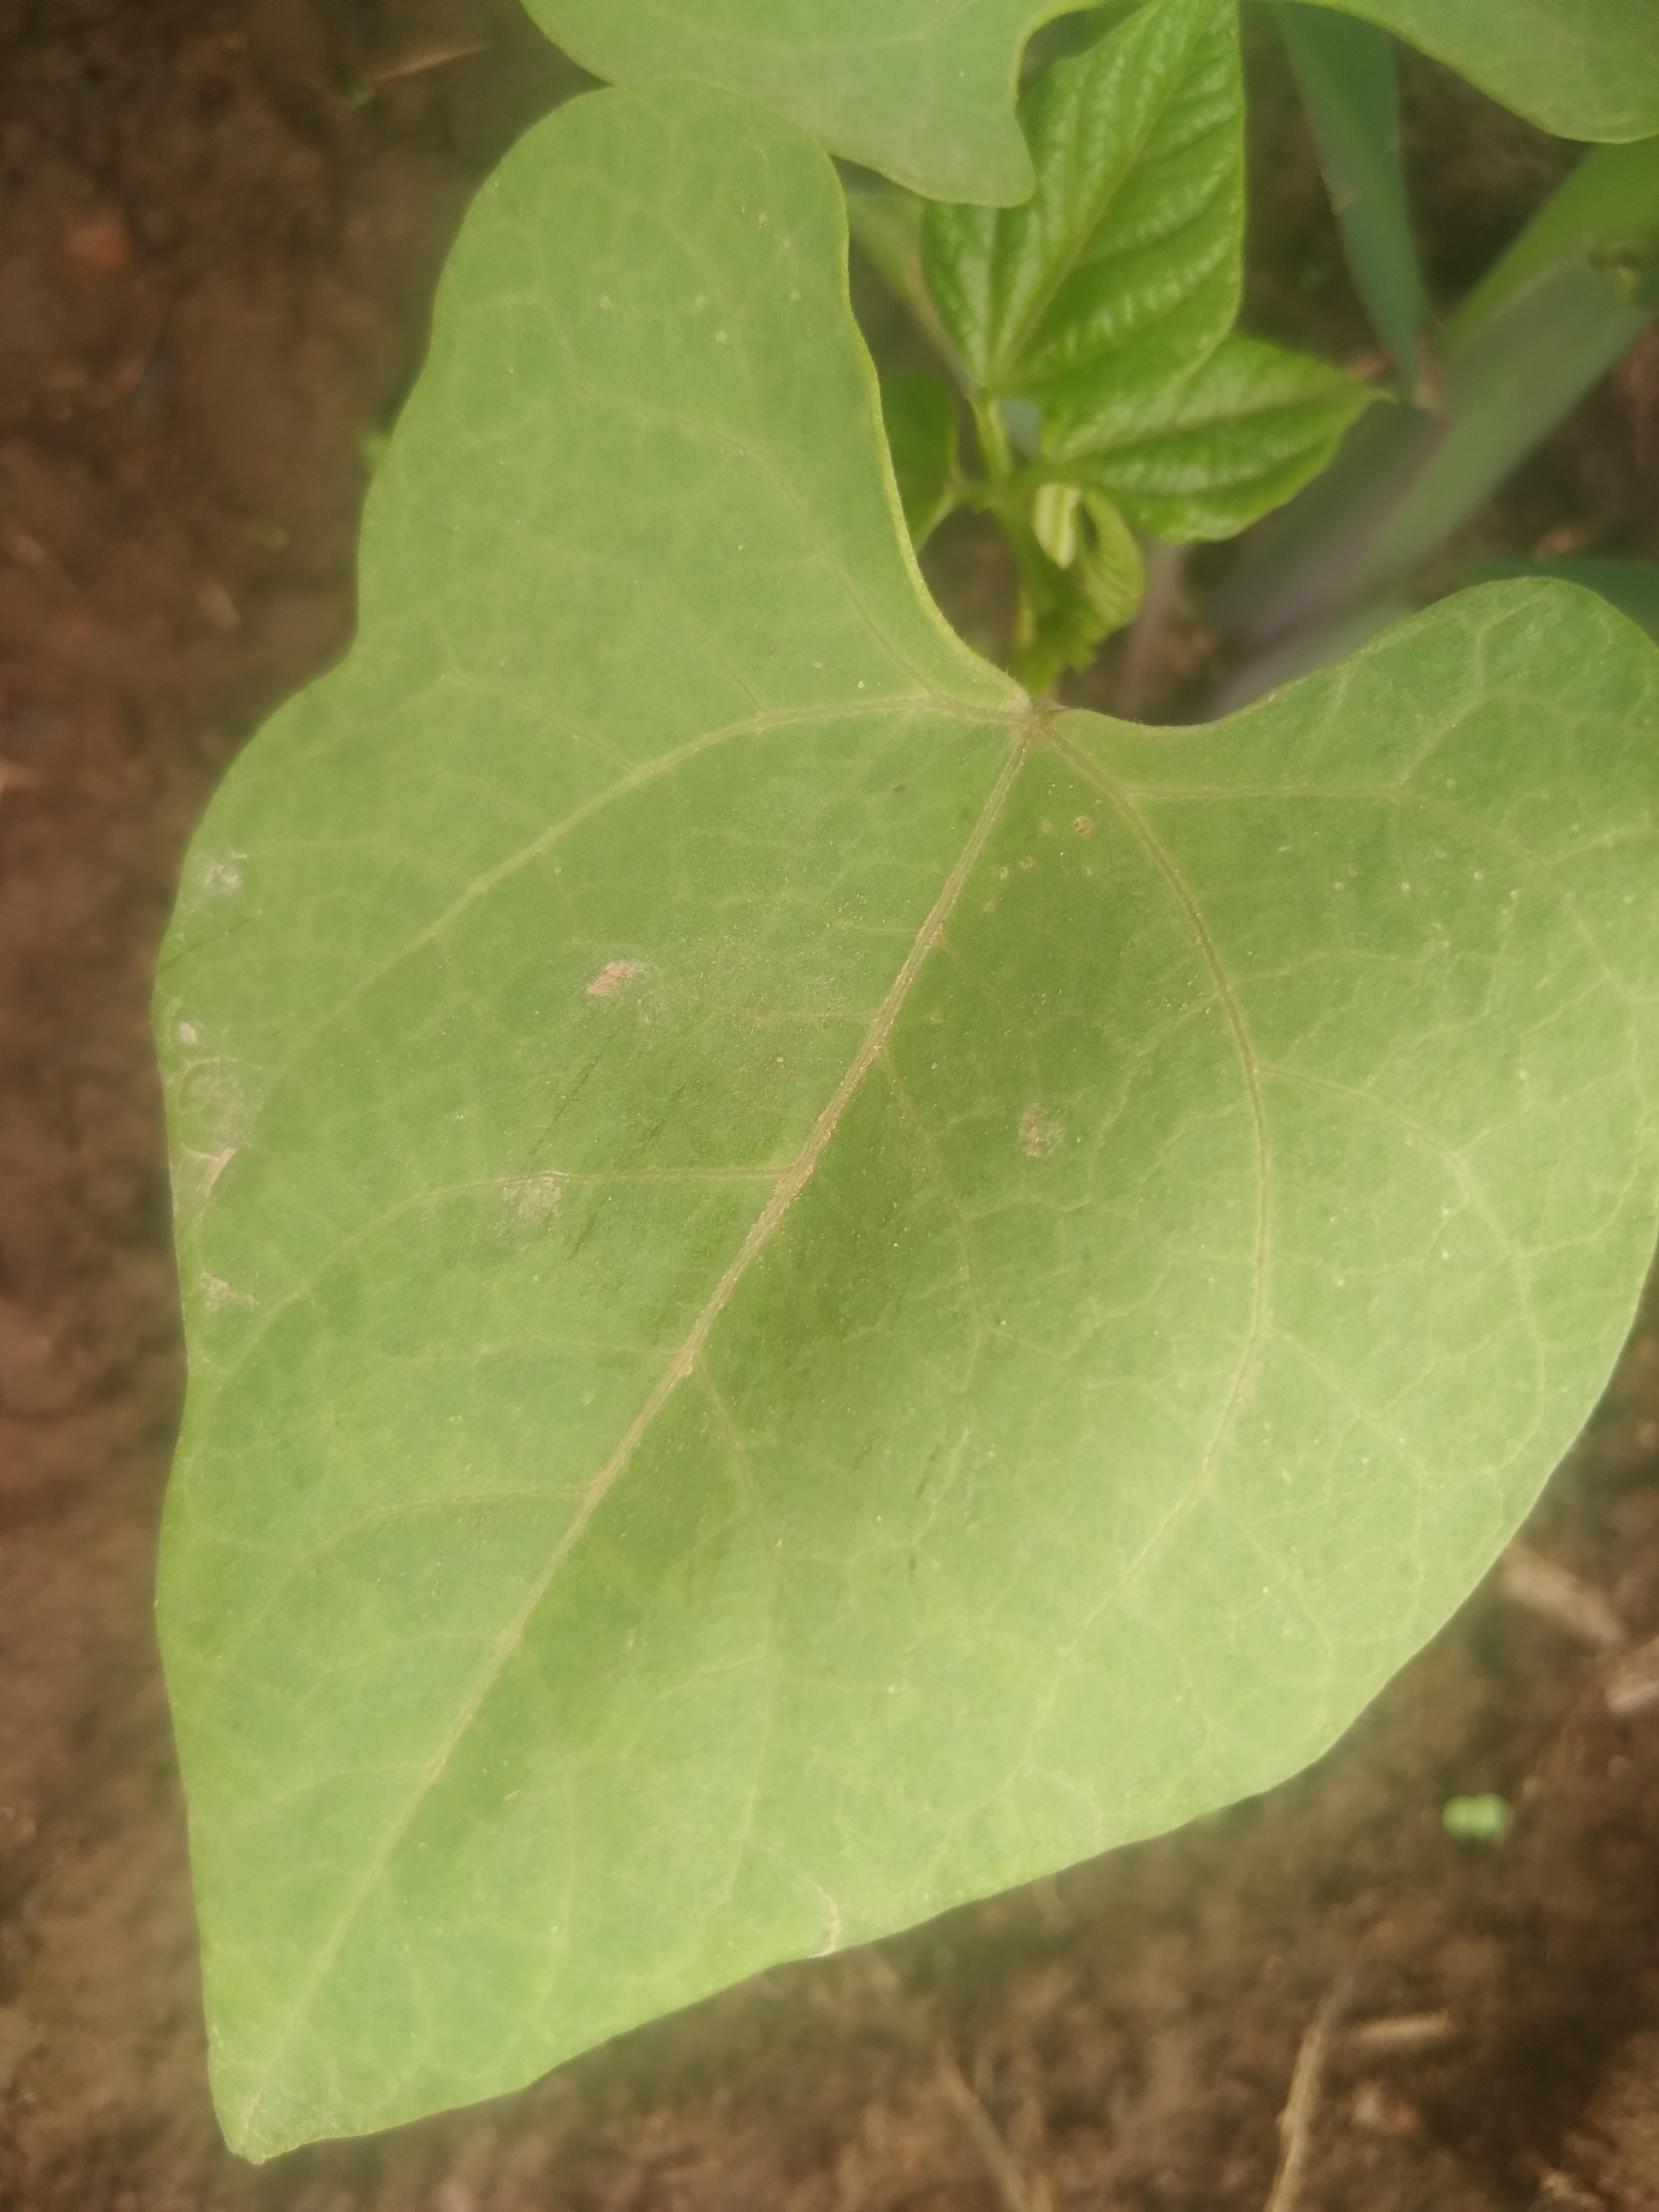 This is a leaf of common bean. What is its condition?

healthy
